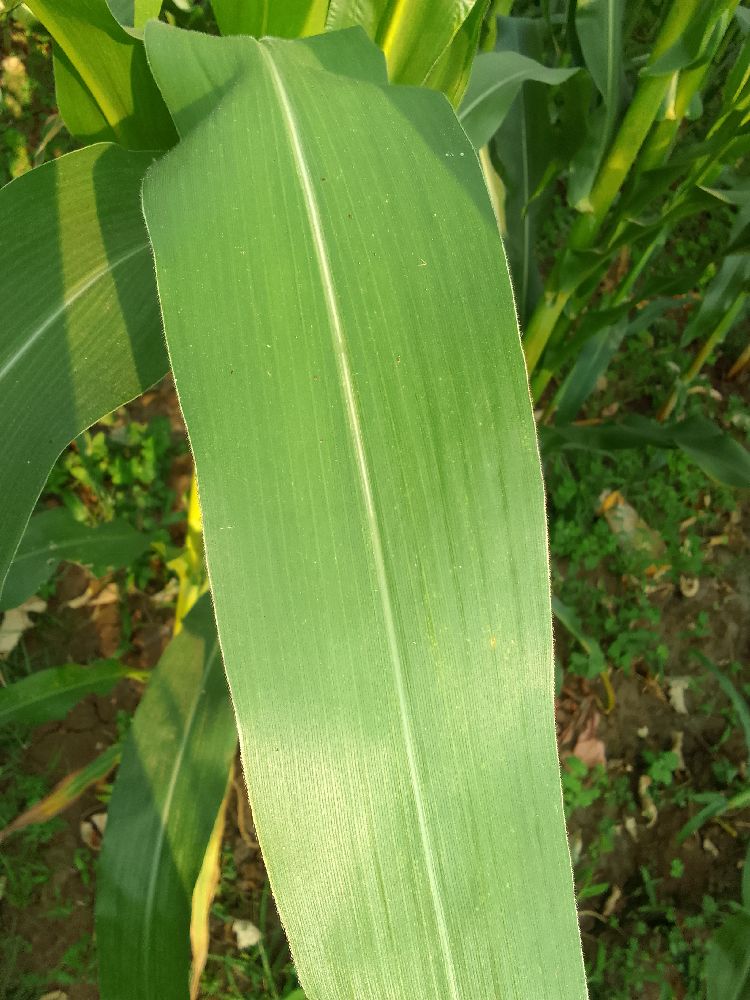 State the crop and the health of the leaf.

maize, healthy
